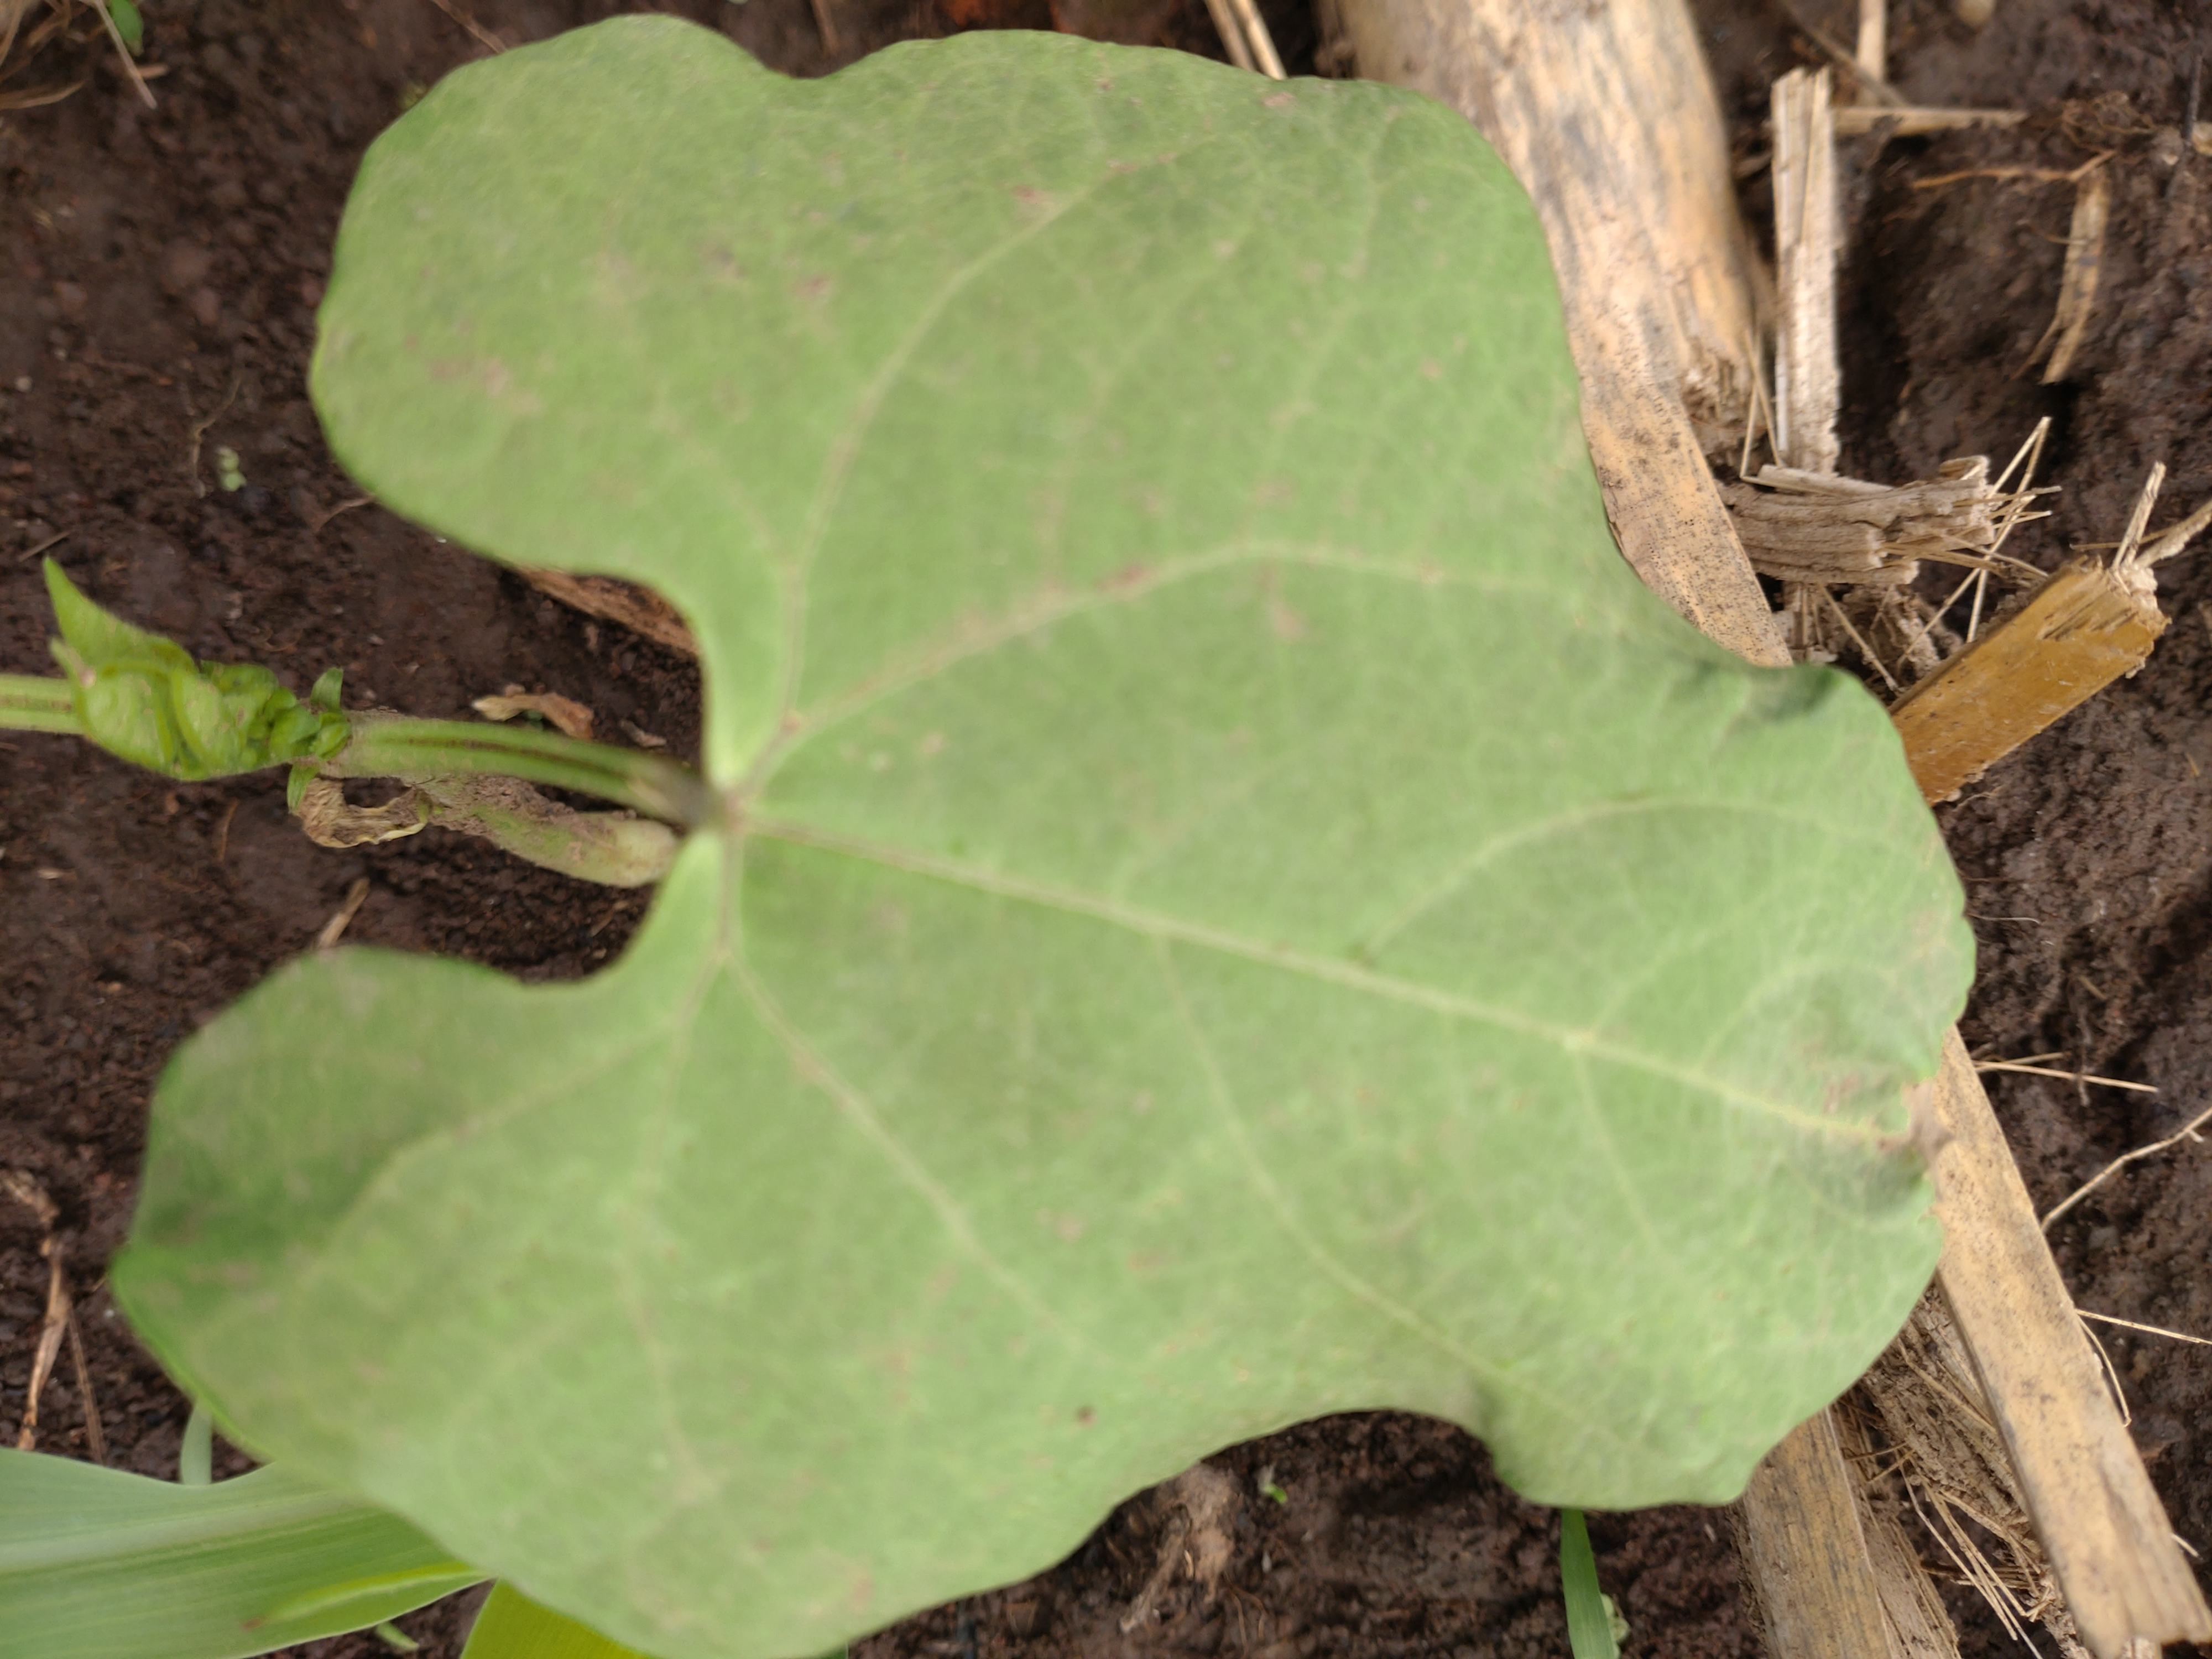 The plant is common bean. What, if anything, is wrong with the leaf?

healthy
